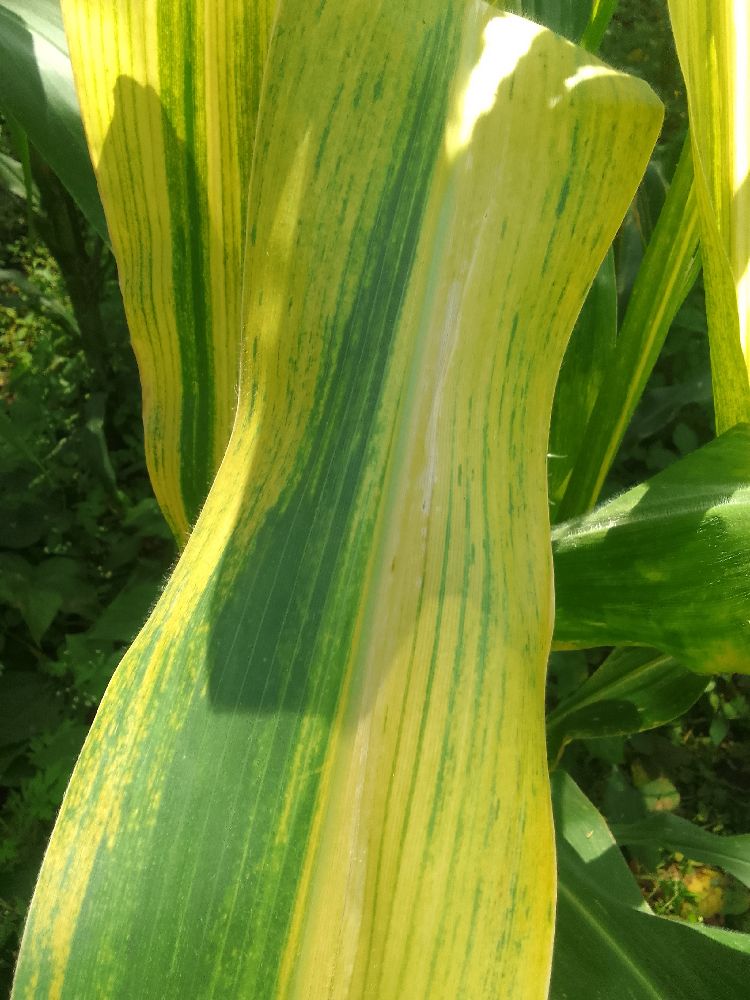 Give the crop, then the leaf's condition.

maize, maize lethal necrosis
